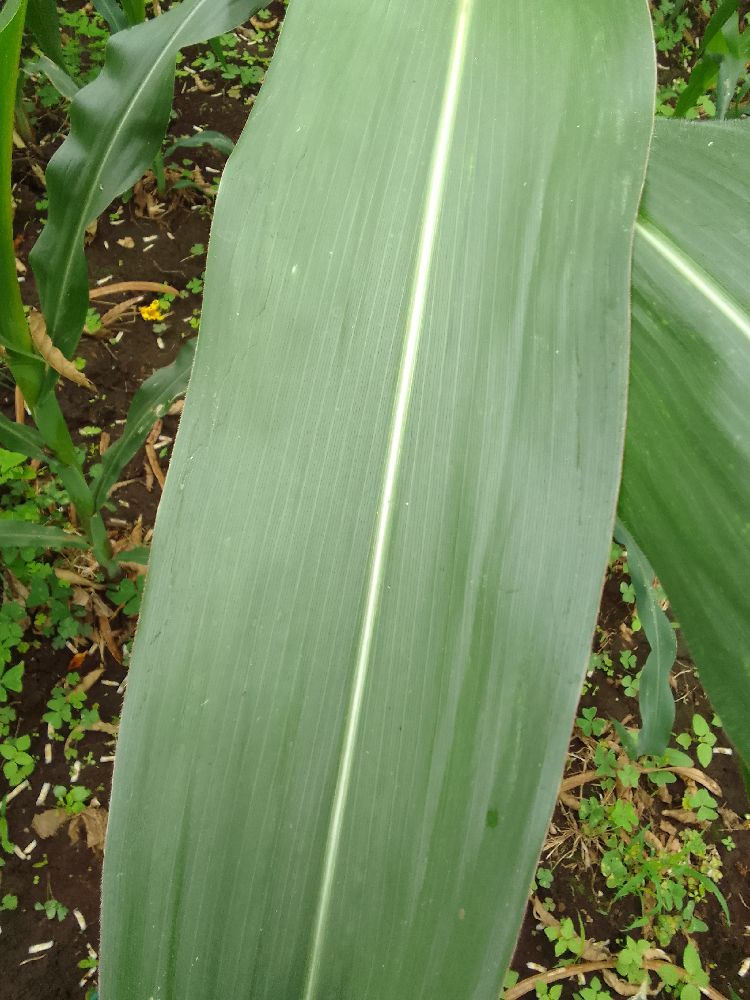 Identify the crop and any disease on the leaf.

maize, healthy
